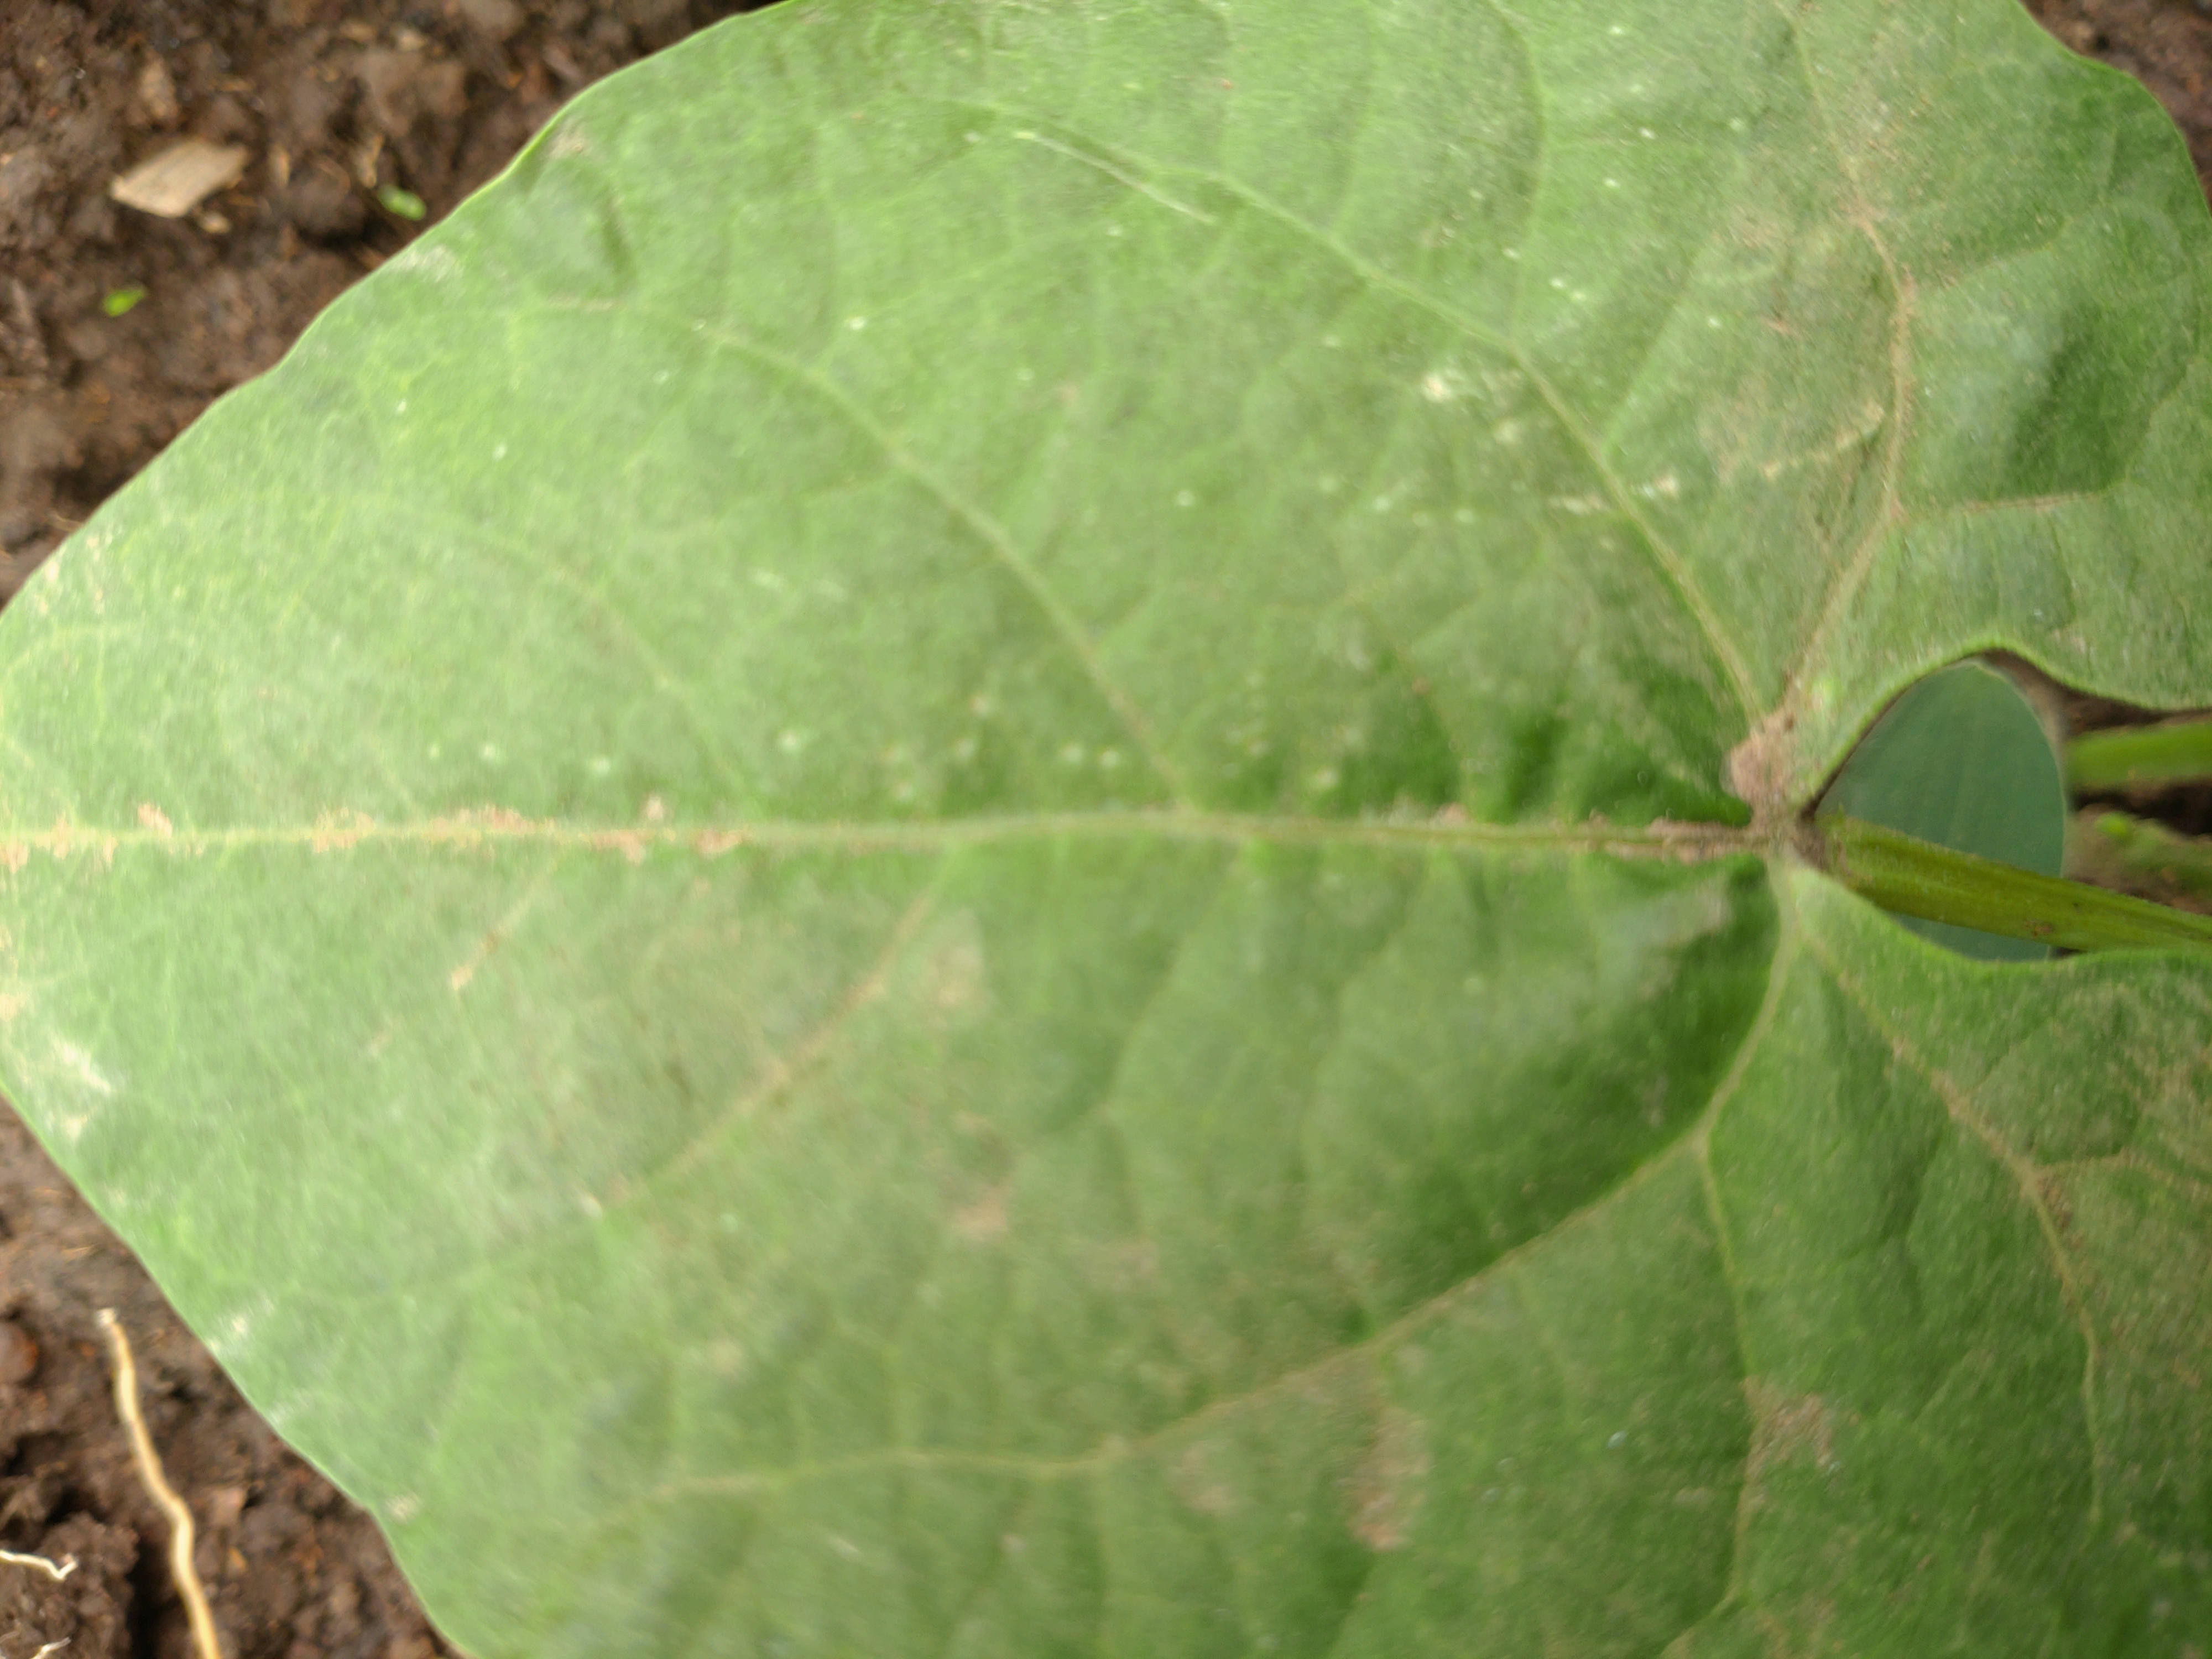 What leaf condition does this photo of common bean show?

healthy
